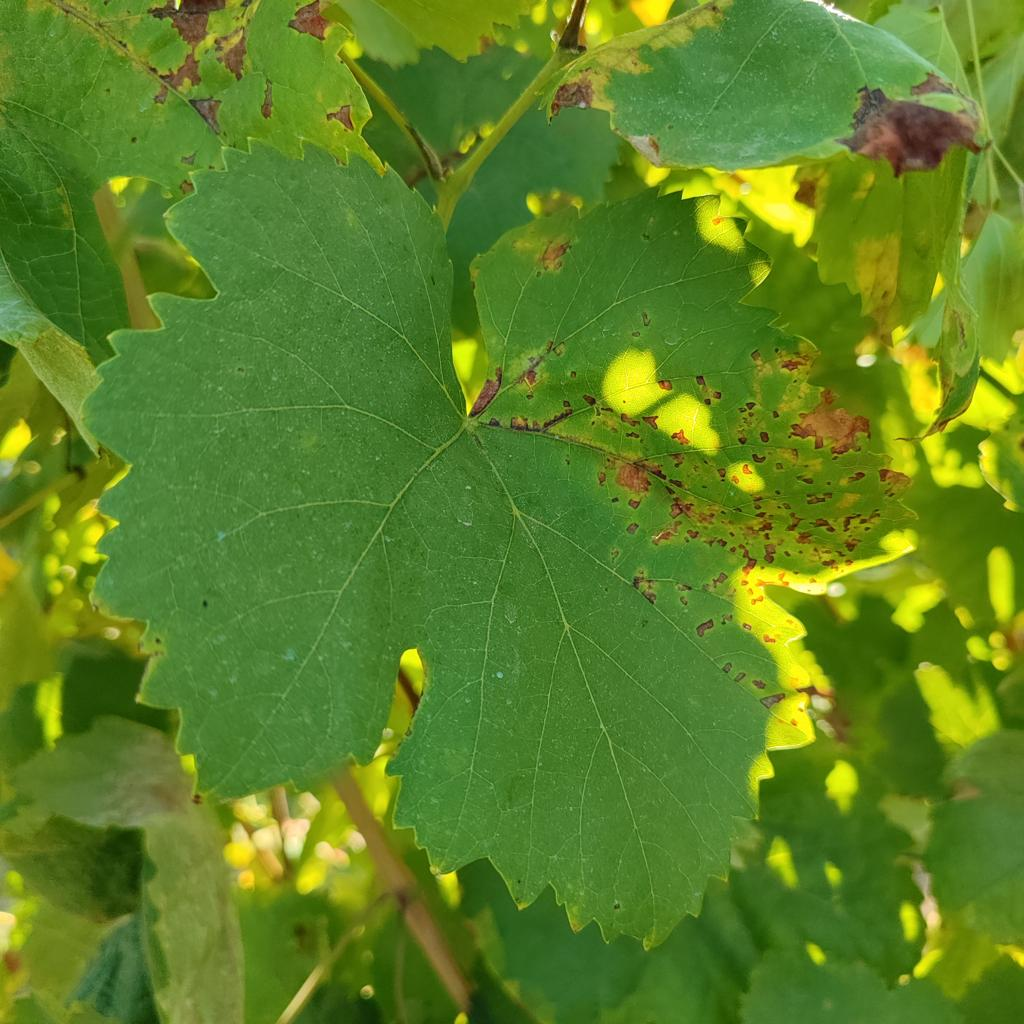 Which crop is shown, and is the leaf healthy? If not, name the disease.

grapevine, downy mildew
